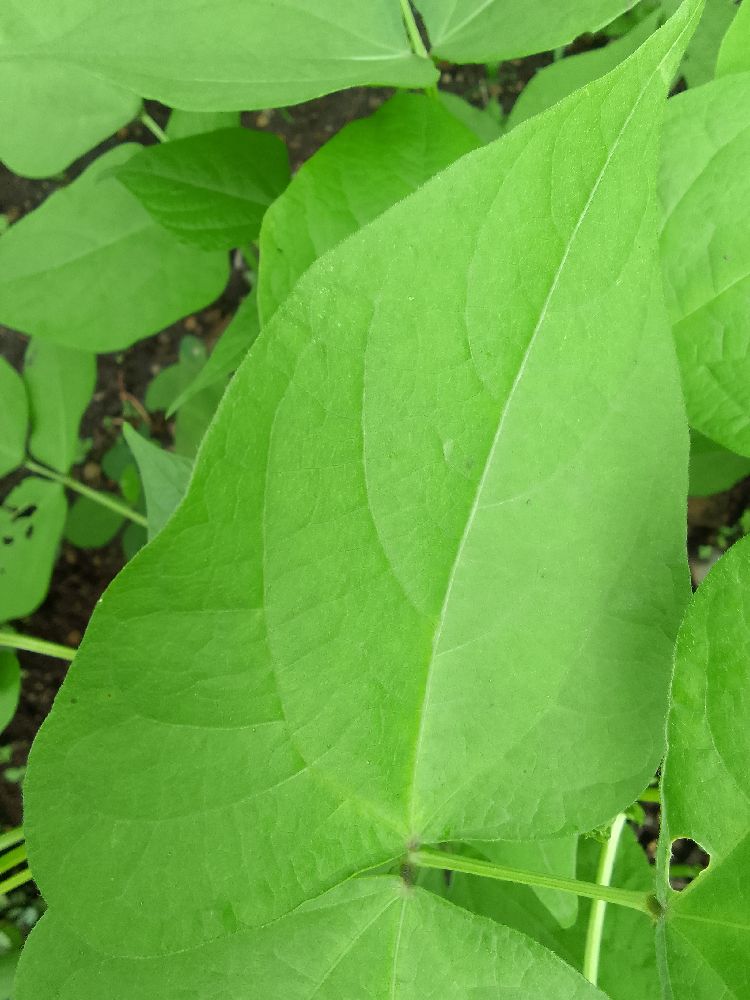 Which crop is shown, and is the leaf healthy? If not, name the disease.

common bean, healthy
